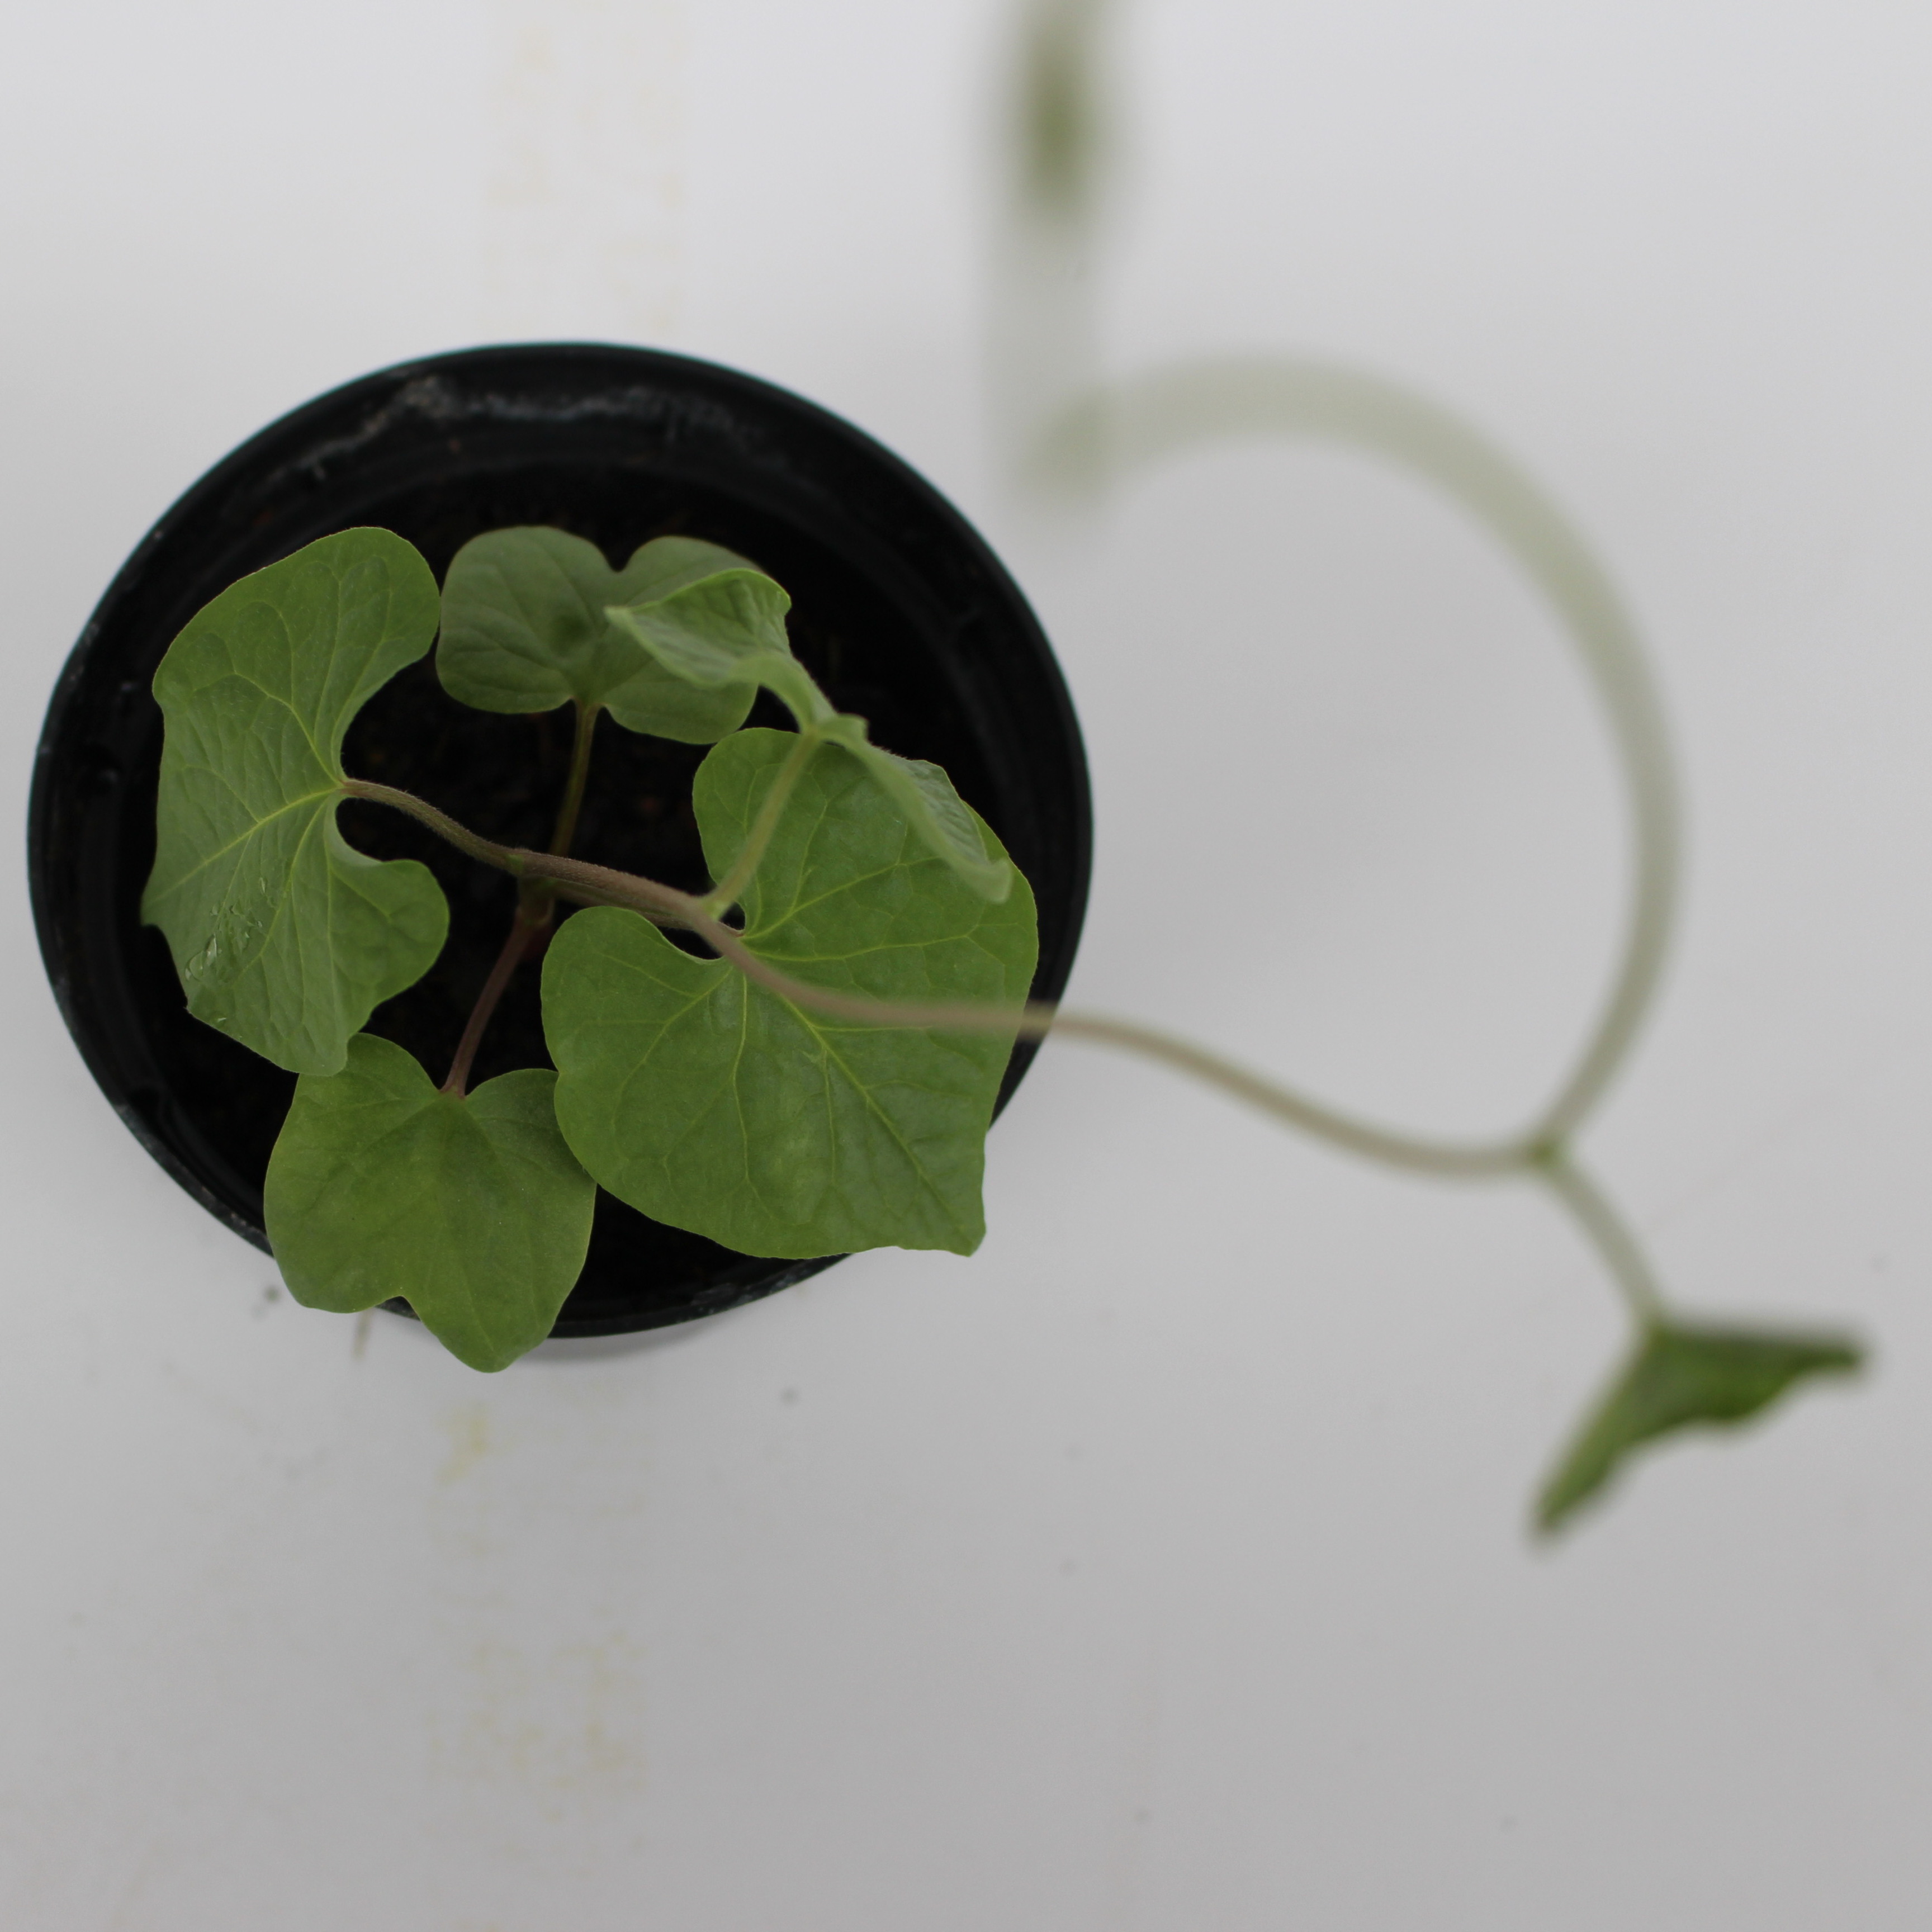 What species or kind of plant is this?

Convolvulus arvensis
